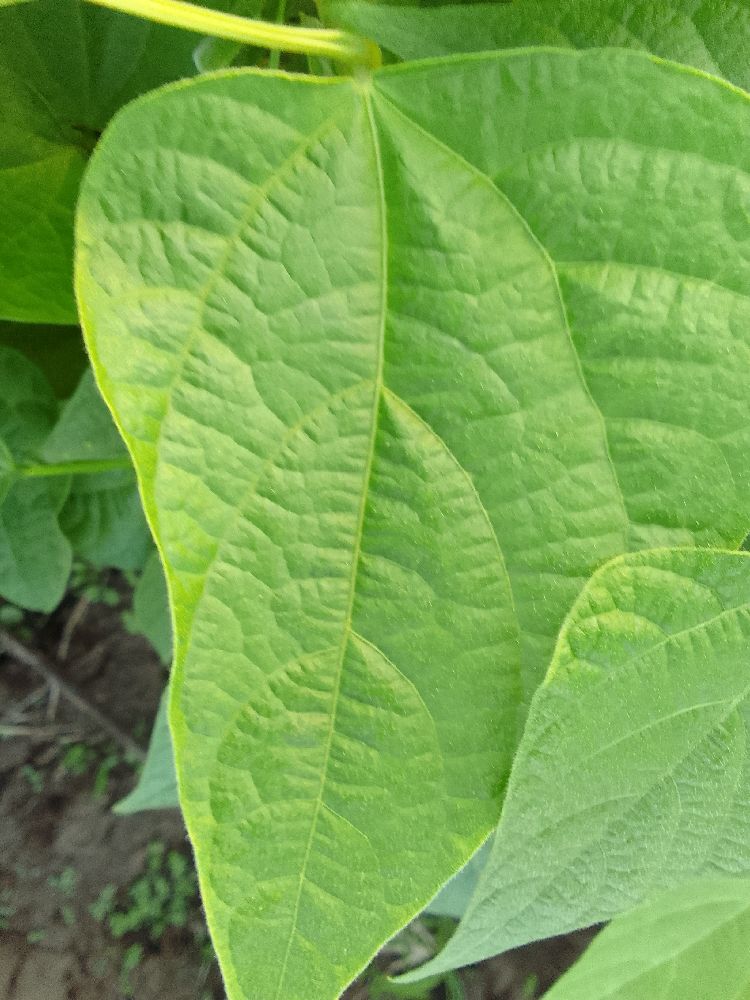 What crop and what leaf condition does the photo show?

common bean, healthy
